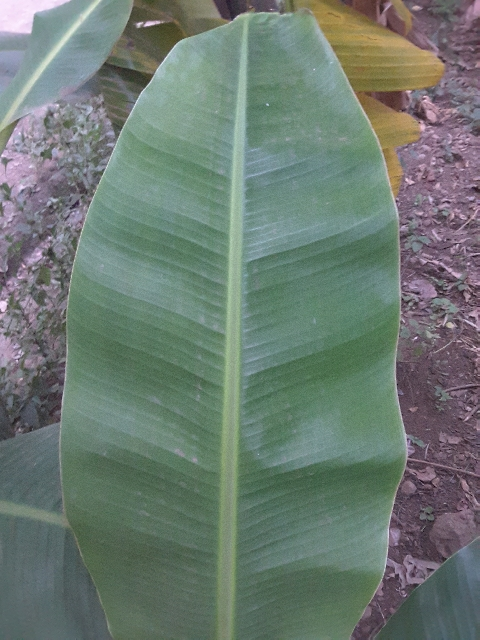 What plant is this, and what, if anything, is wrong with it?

banana, healthy
